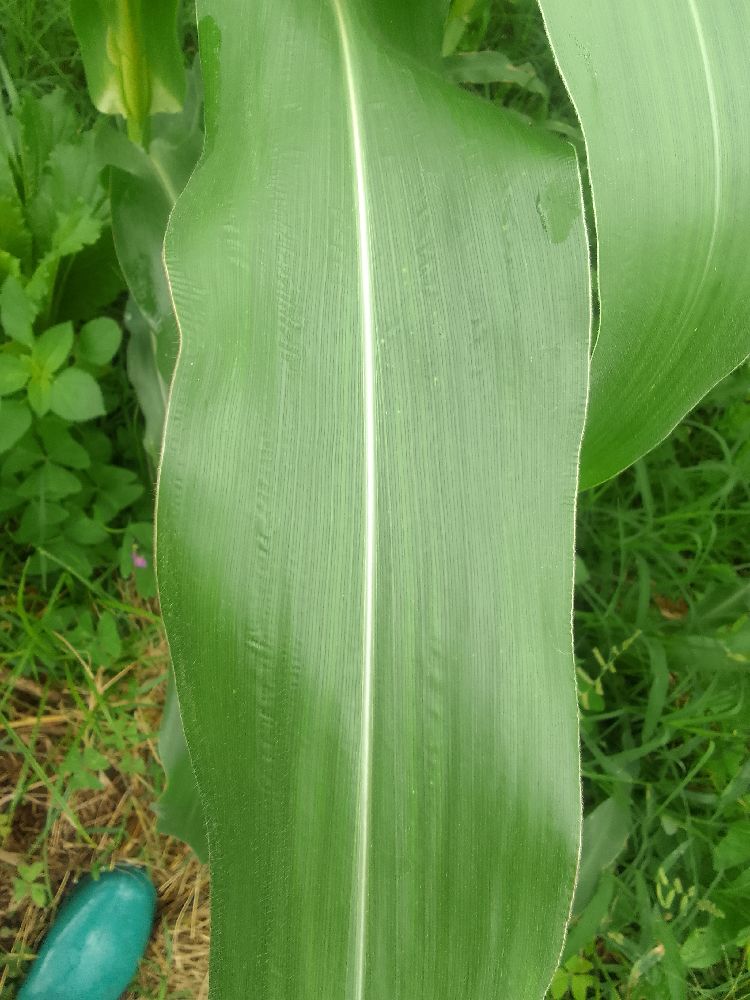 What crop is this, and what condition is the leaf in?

maize, healthy
